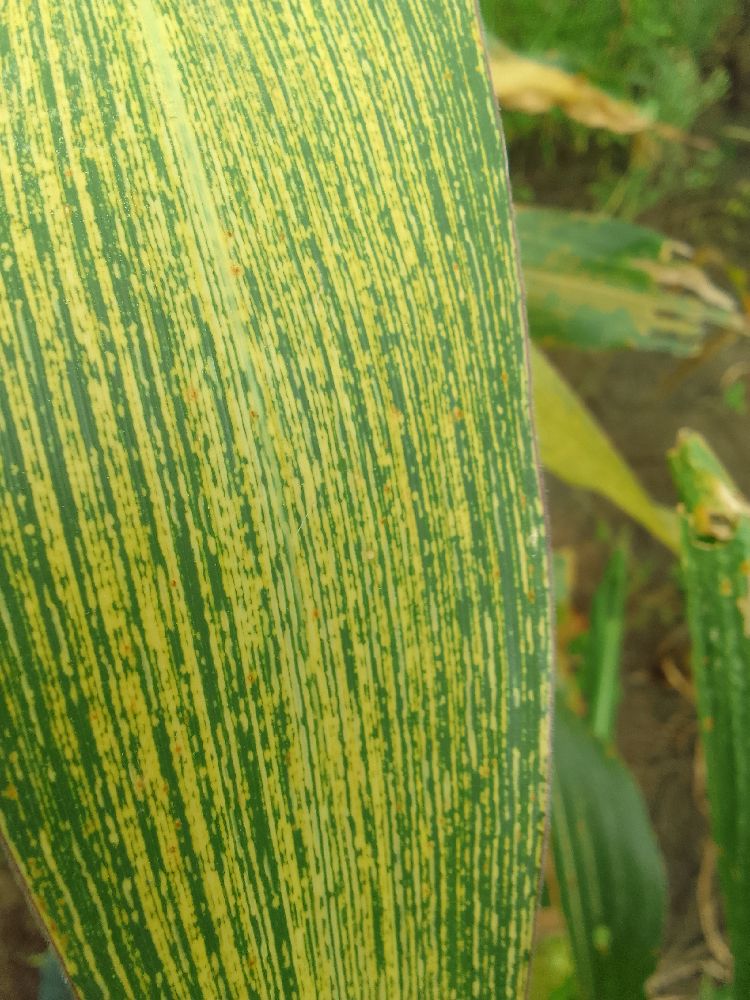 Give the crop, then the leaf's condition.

maize, maize streak virus
